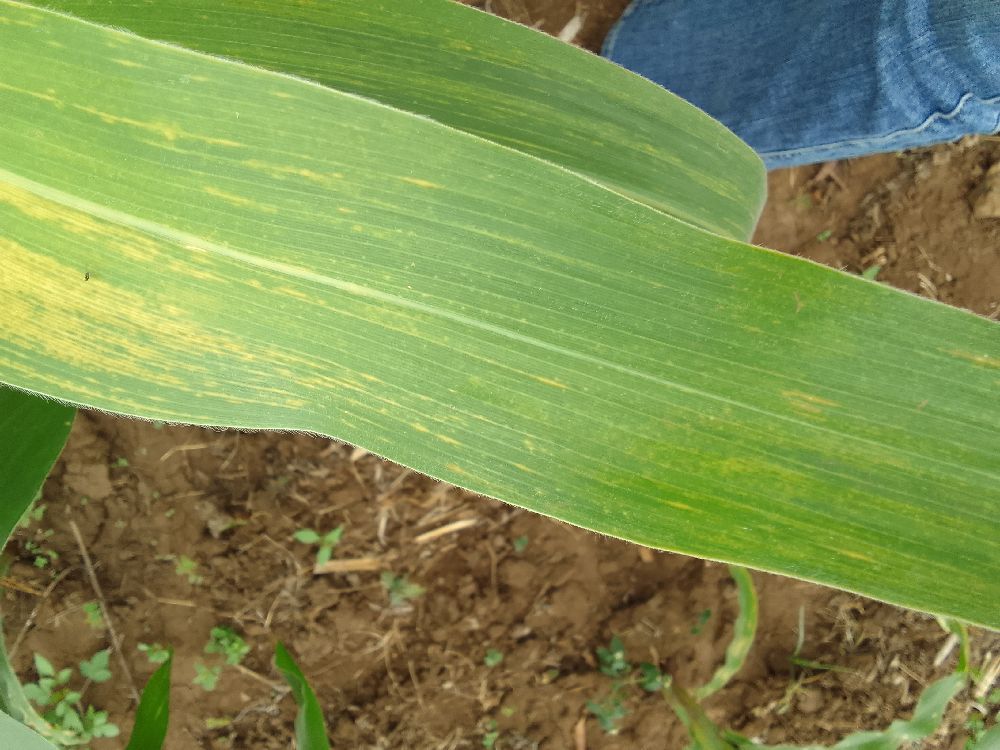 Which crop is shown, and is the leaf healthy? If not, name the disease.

maize, maize lethal necrosis
